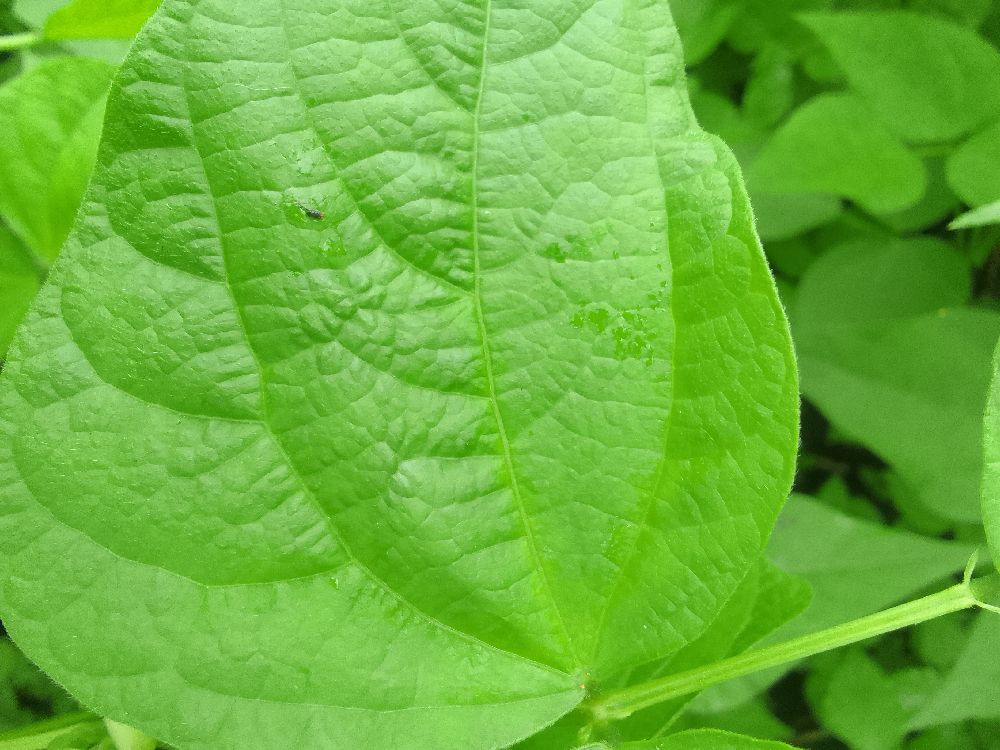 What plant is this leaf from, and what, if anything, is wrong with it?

common bean, healthy
